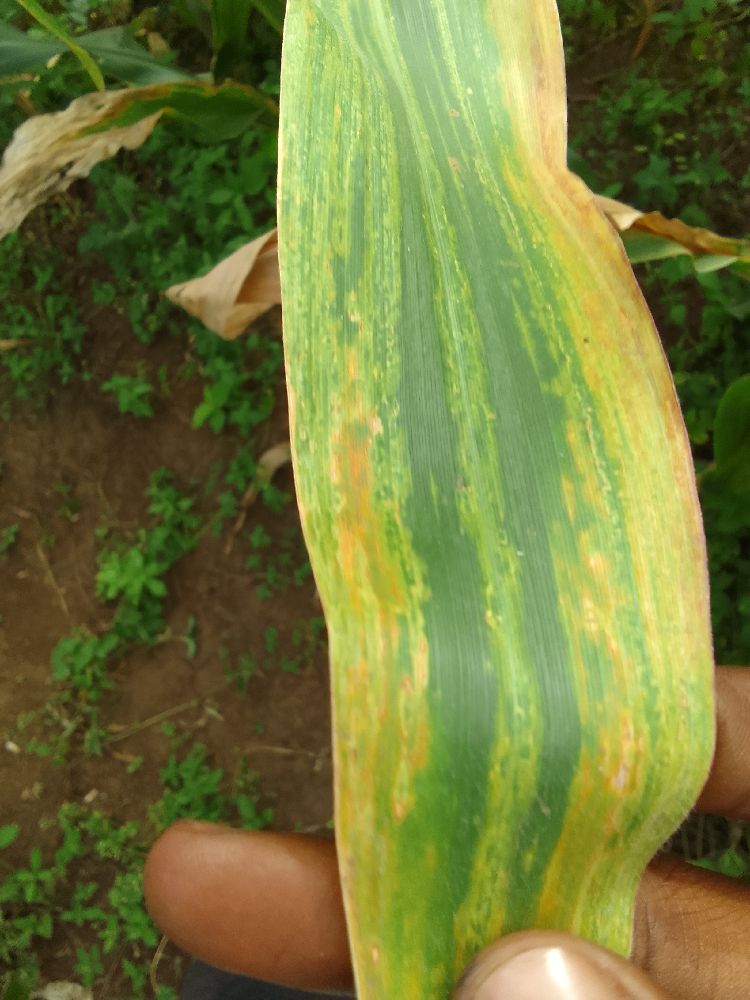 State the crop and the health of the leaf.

maize, maize lethal necrosis
